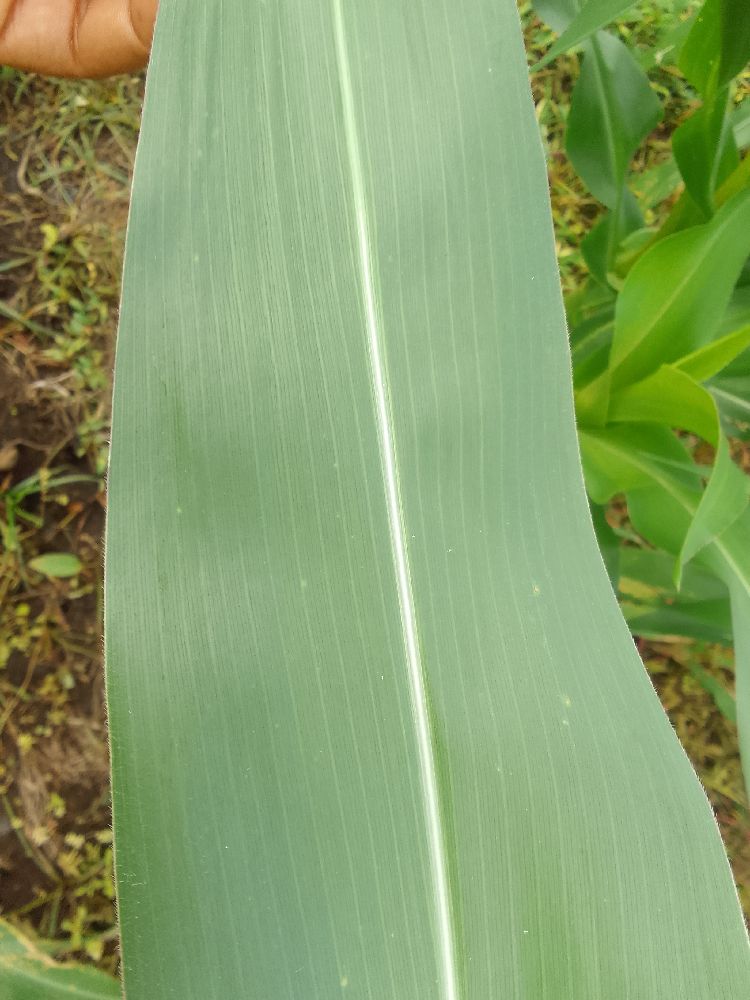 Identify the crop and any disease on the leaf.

maize, healthy
